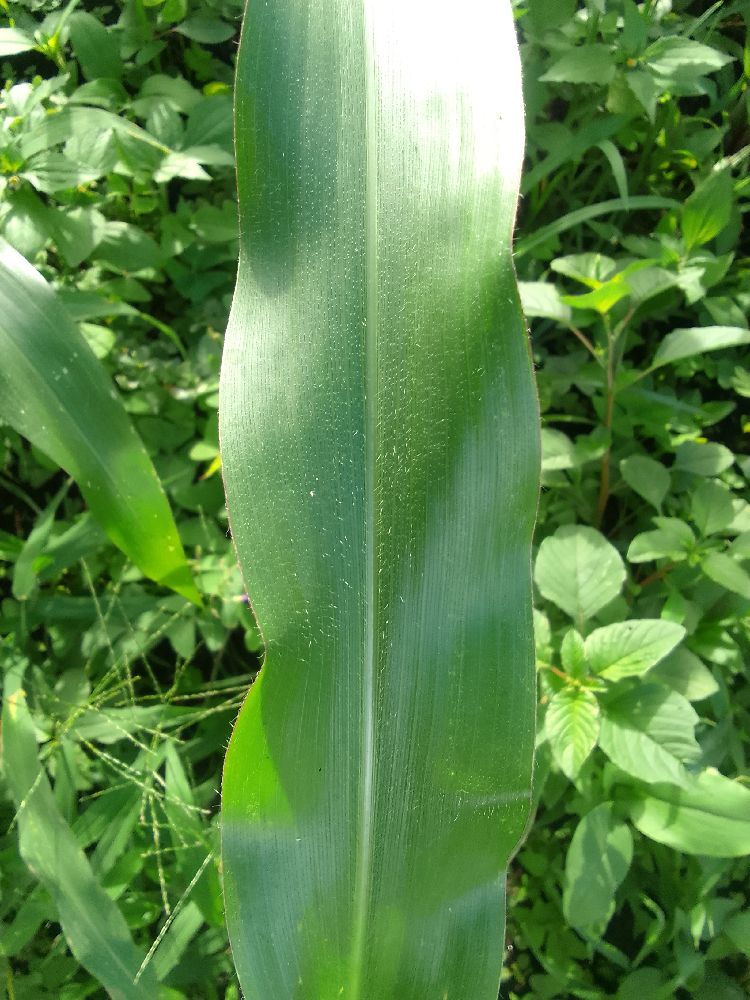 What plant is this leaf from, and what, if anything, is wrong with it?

maize, healthy
